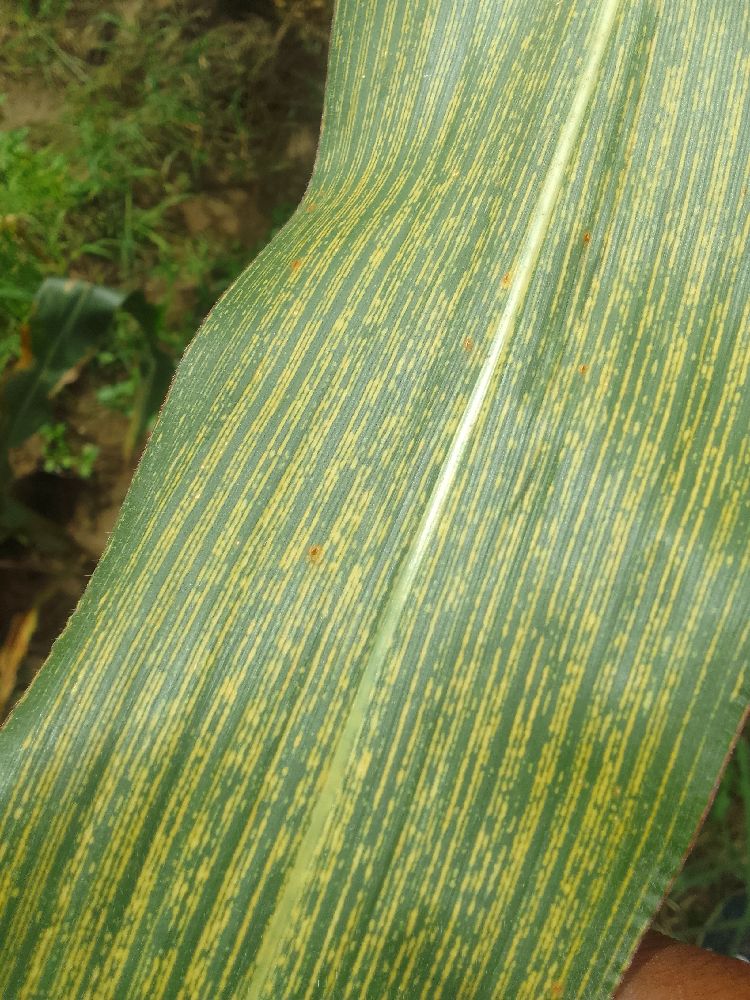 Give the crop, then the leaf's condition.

maize, maize streak virus
